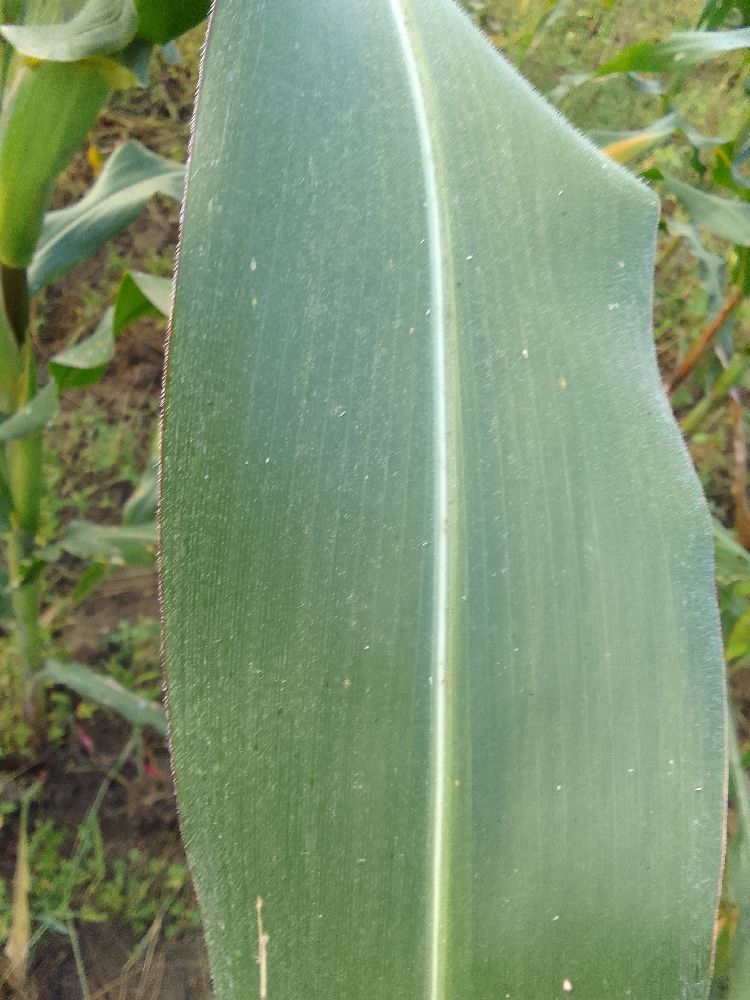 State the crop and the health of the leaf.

maize, healthy
